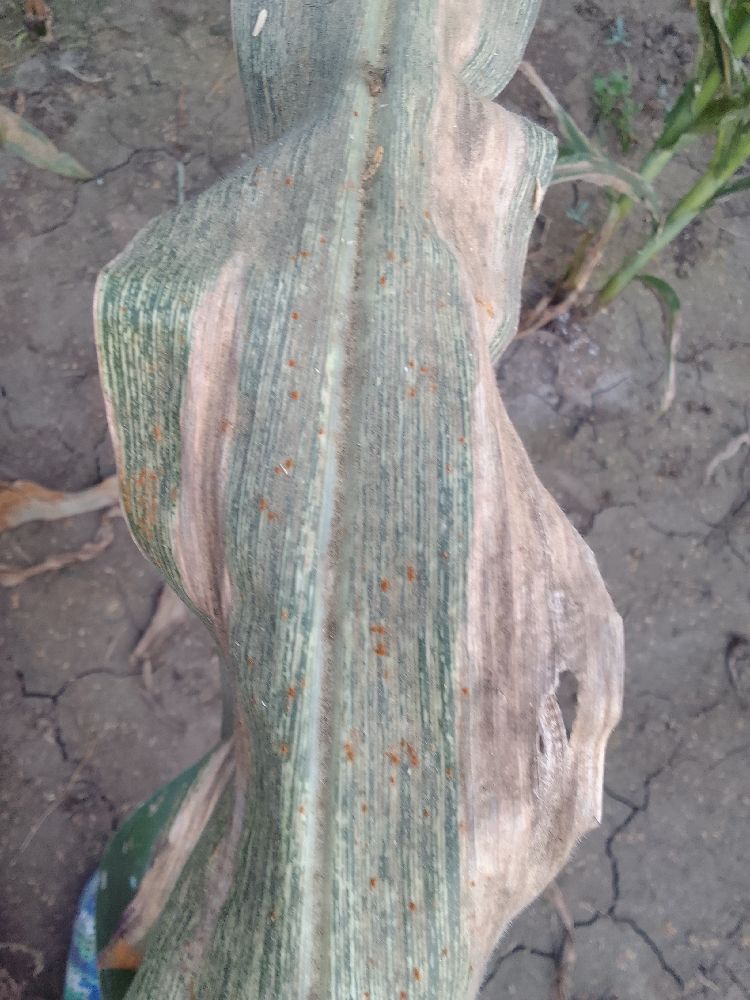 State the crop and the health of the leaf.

maize, maize streak virus
